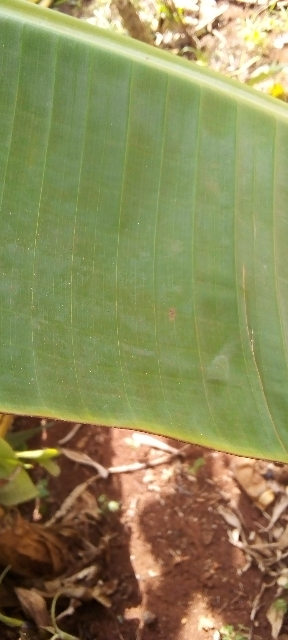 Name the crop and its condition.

banana, healthy
